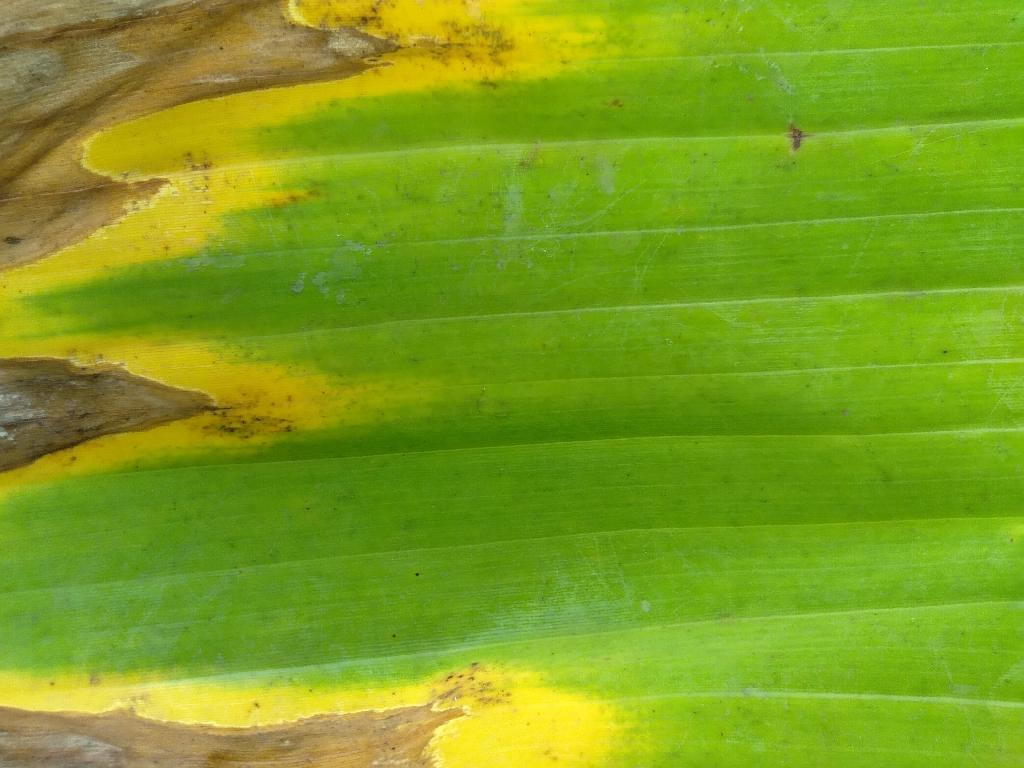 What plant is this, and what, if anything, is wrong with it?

banana, fusarium wilt race 1
